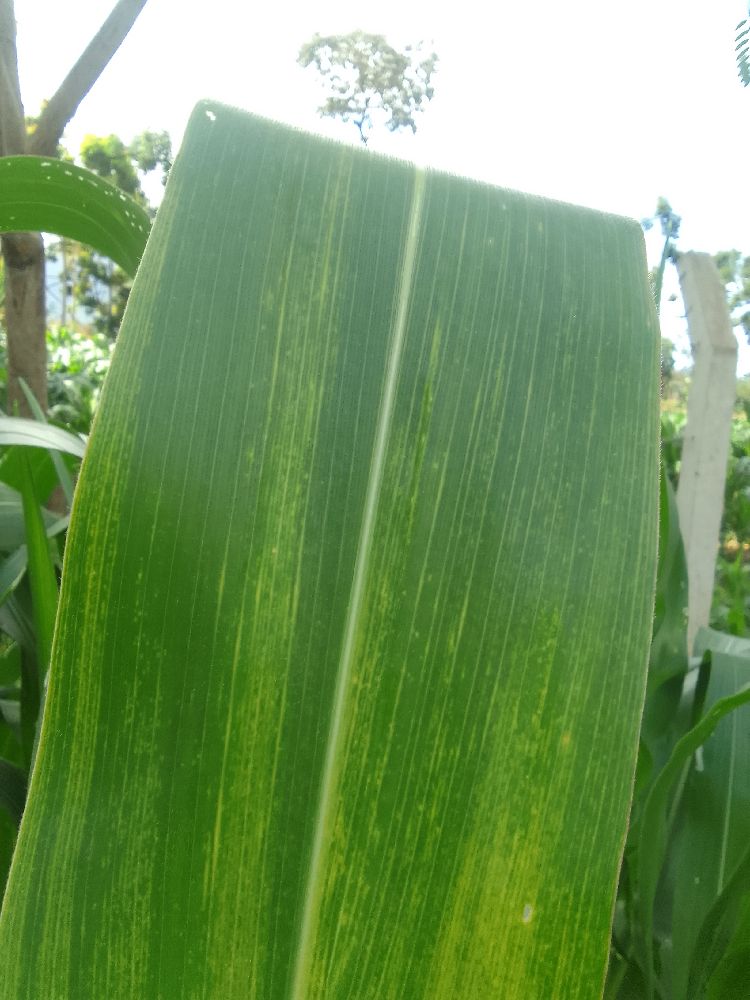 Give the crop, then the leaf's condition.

maize, maize lethal necrosis
